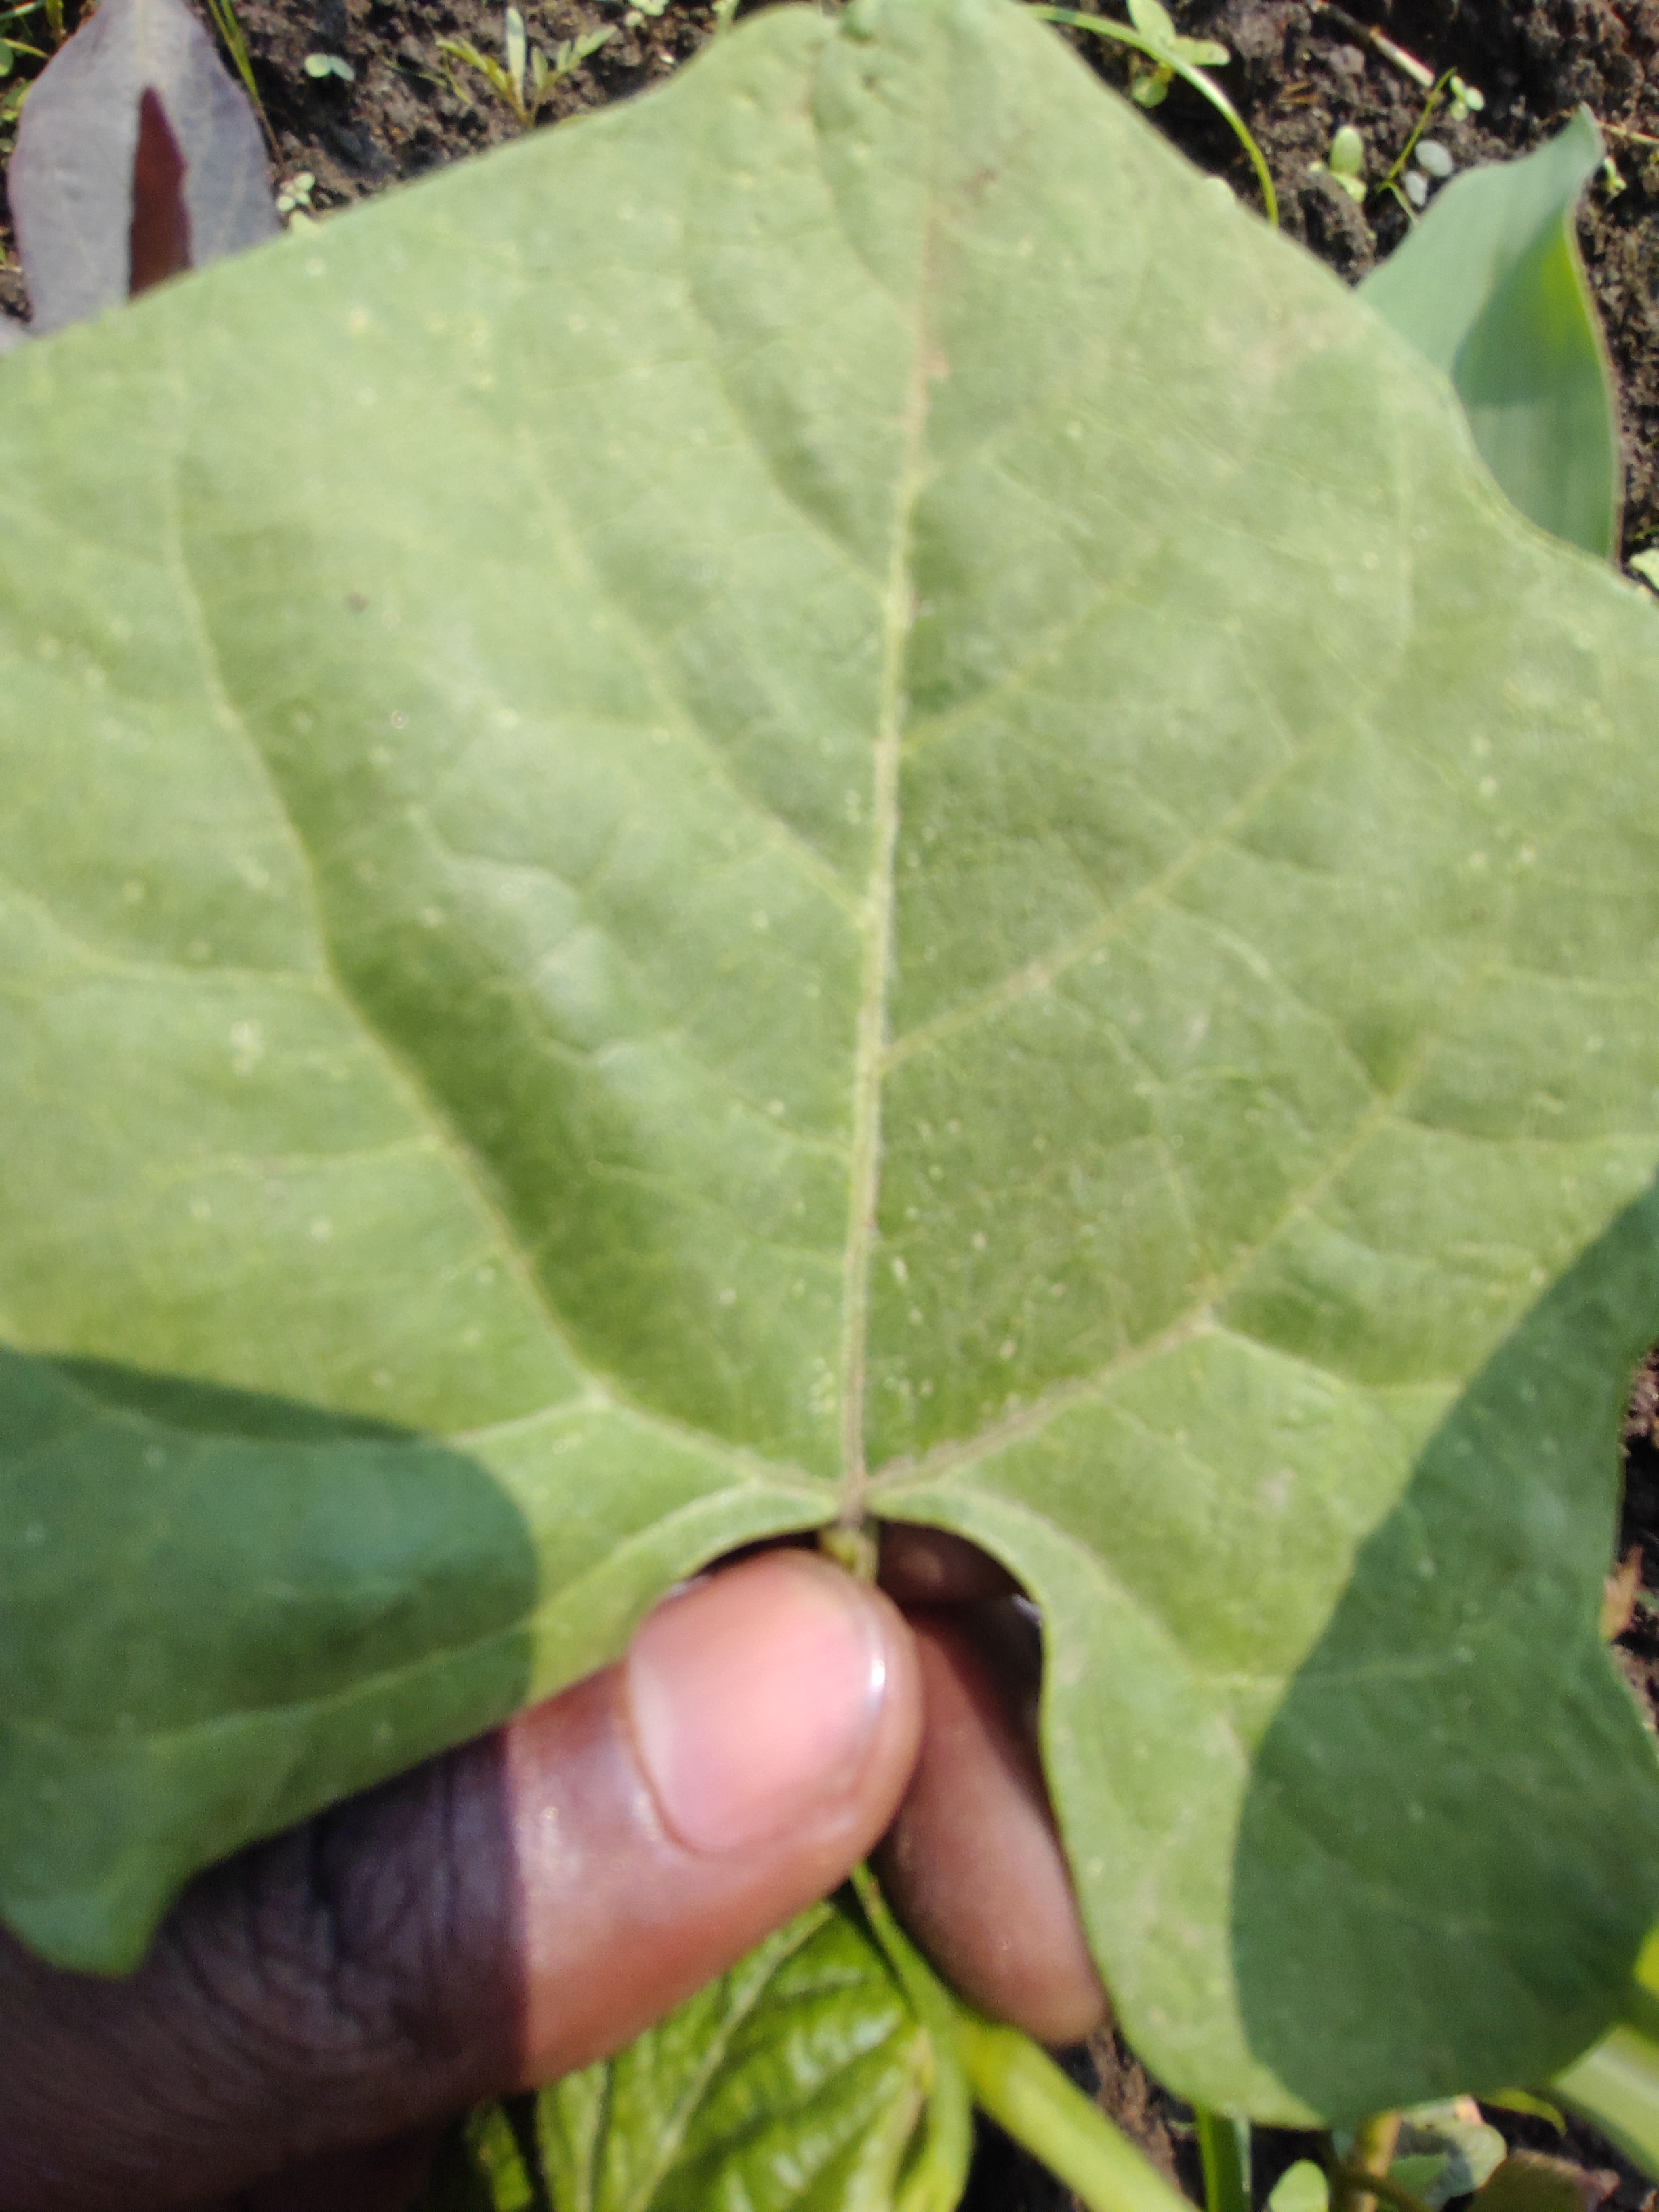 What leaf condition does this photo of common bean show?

healthy
